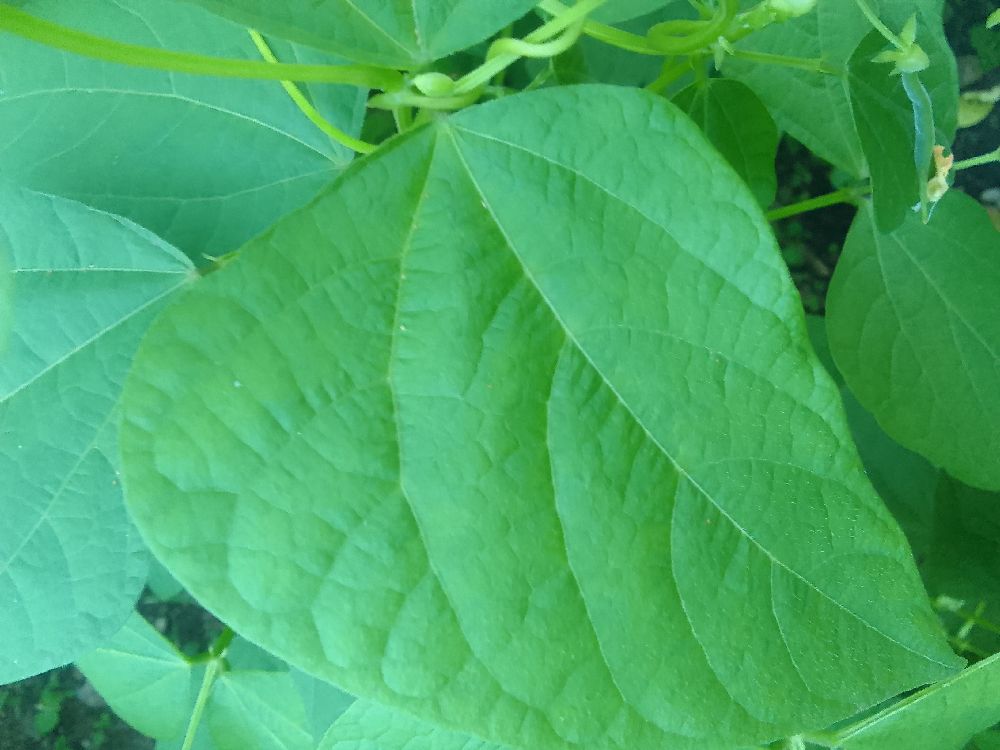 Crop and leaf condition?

common bean, healthy
